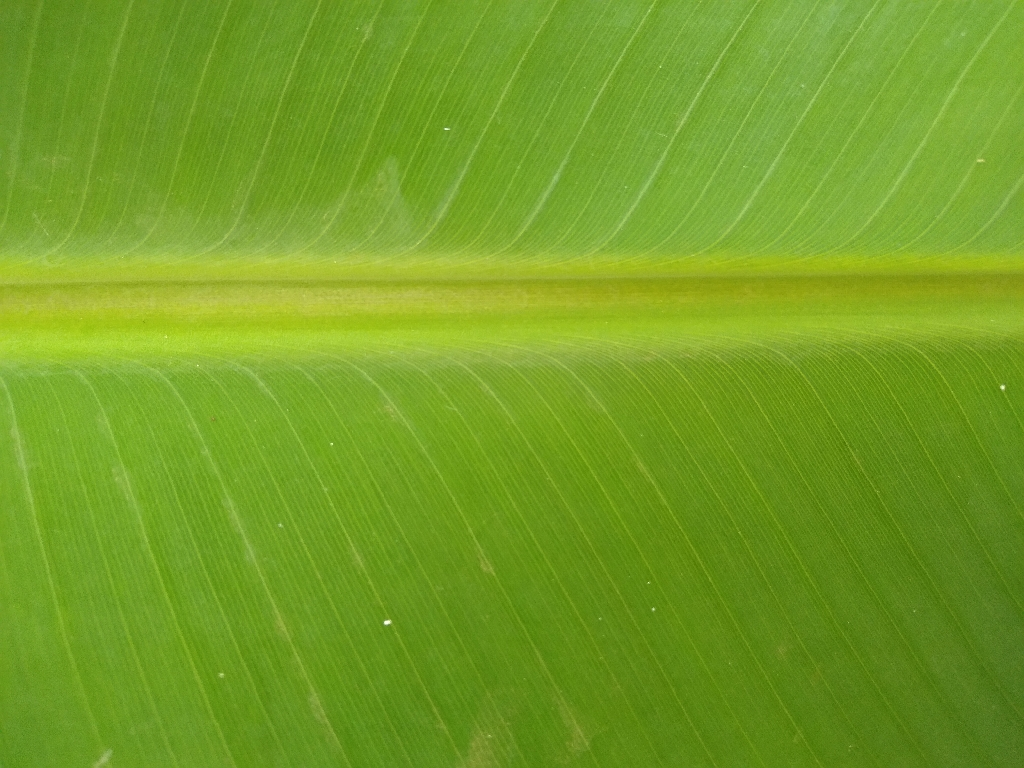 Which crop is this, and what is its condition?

banana, healthy
